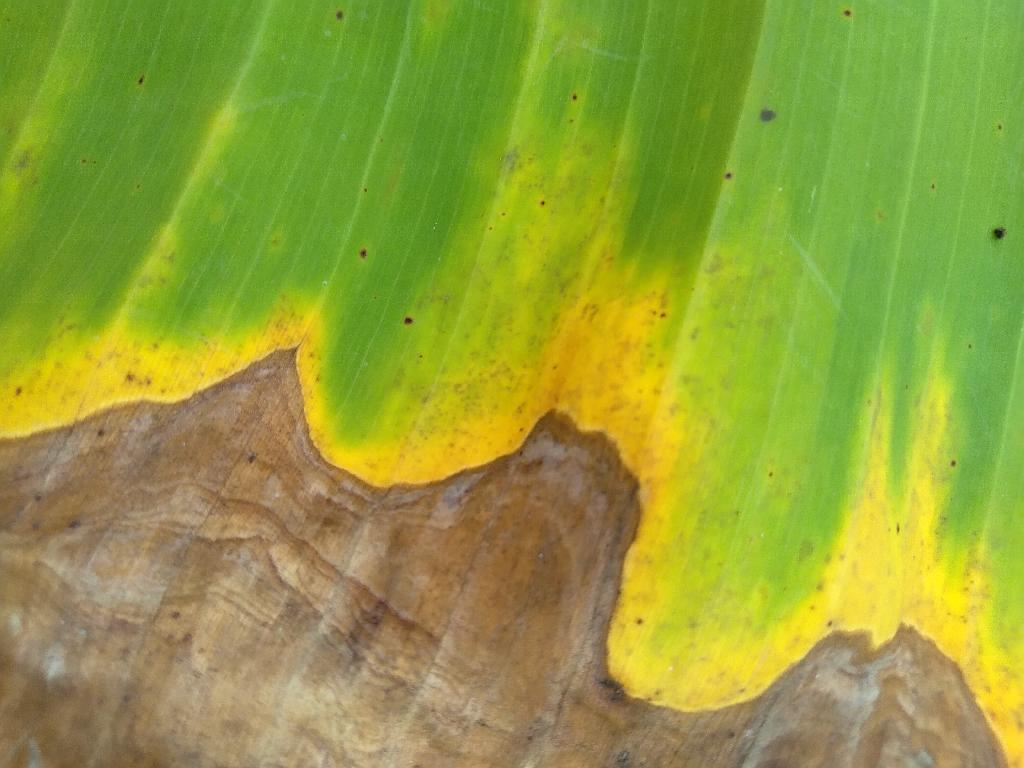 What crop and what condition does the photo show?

banana, fusarium wilt race 1
